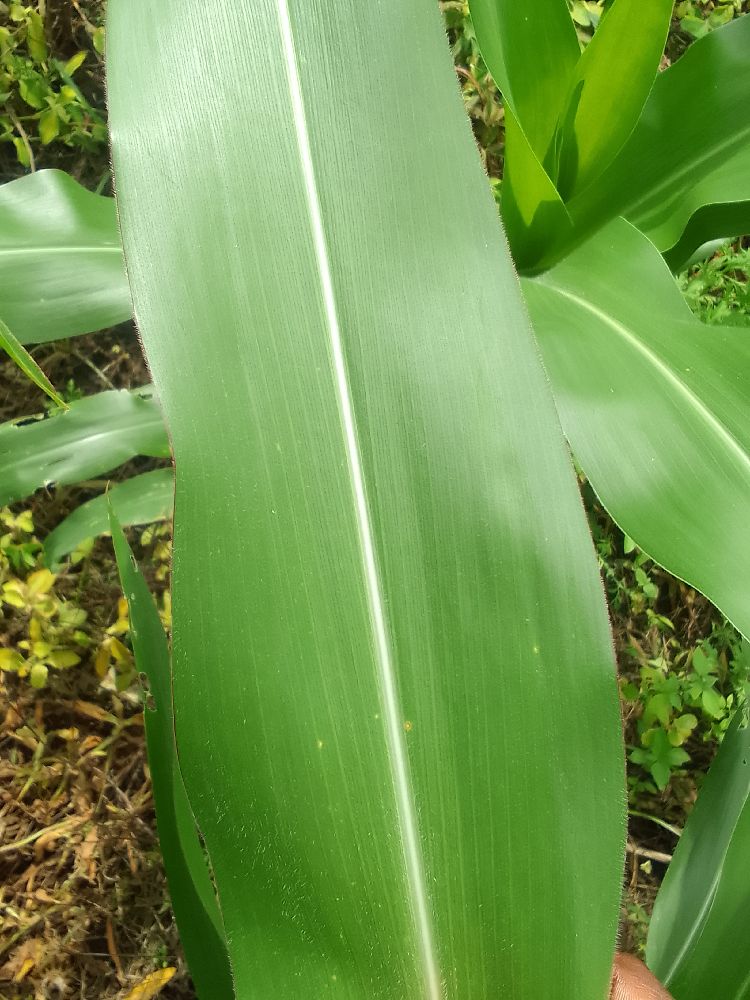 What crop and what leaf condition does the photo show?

maize, healthy
